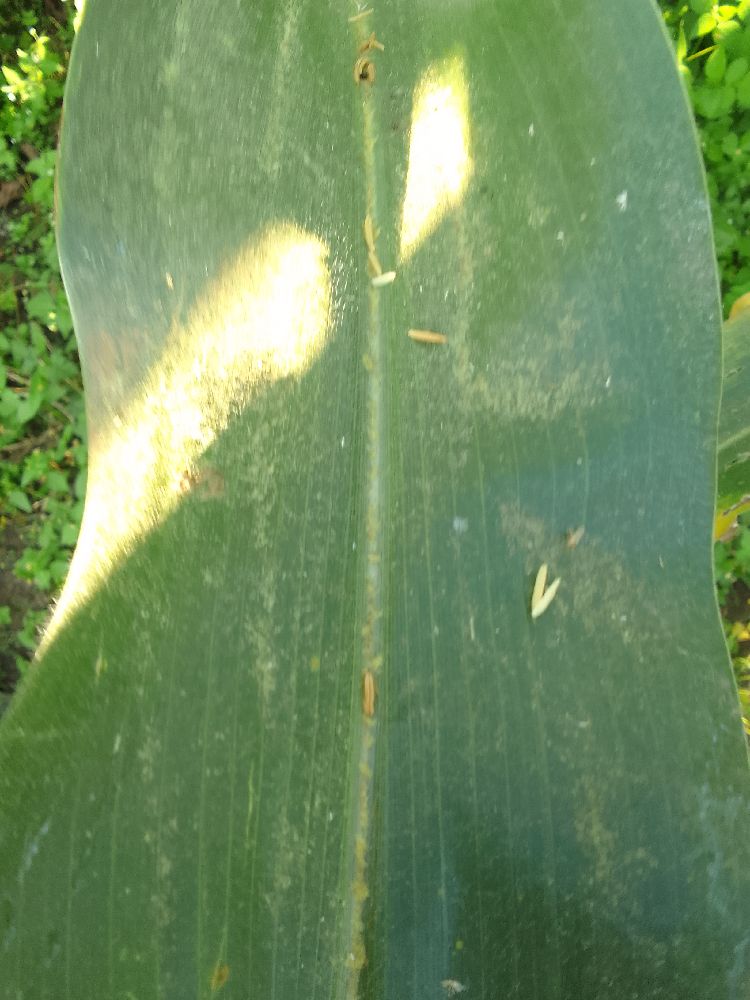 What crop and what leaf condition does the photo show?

maize, healthy
